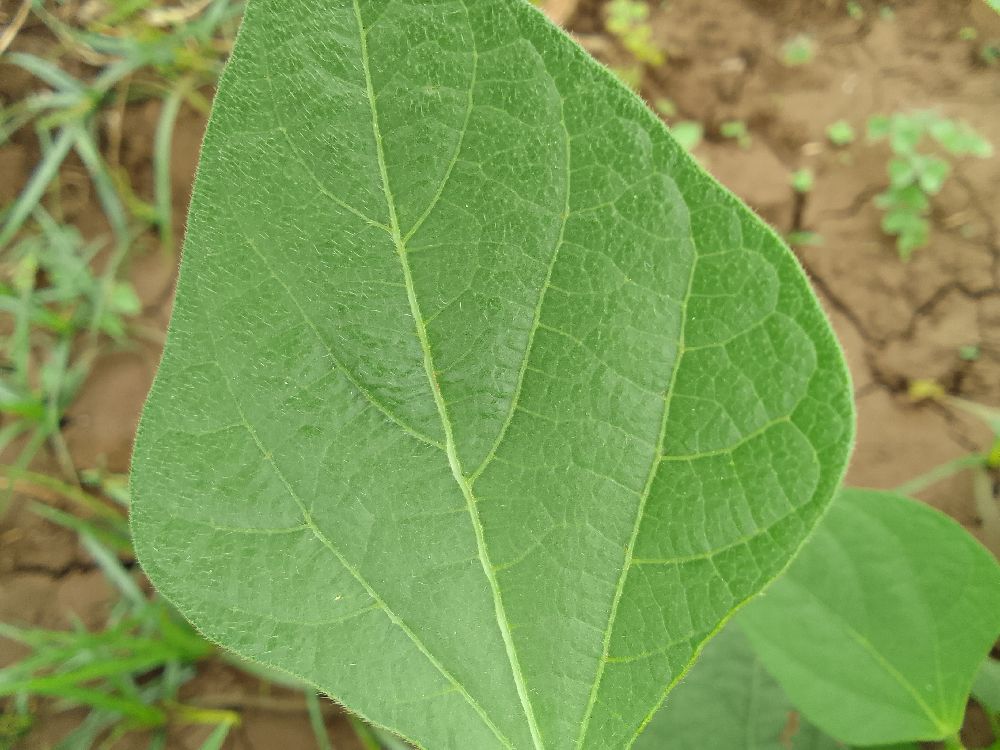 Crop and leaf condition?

common bean, healthy
